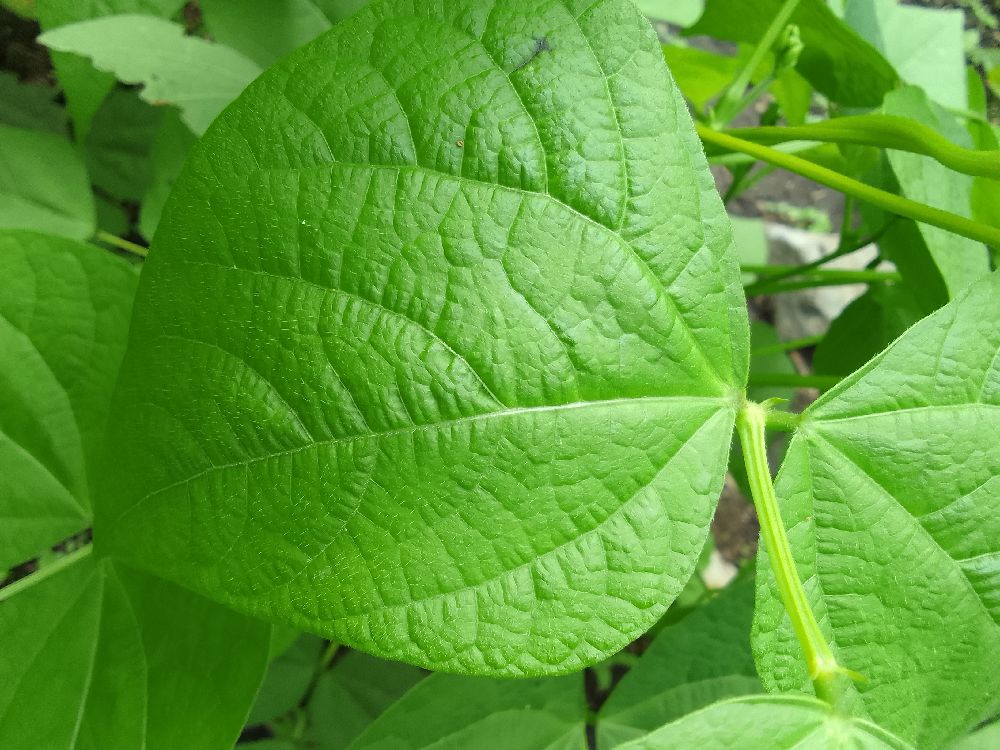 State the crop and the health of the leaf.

common bean, healthy
